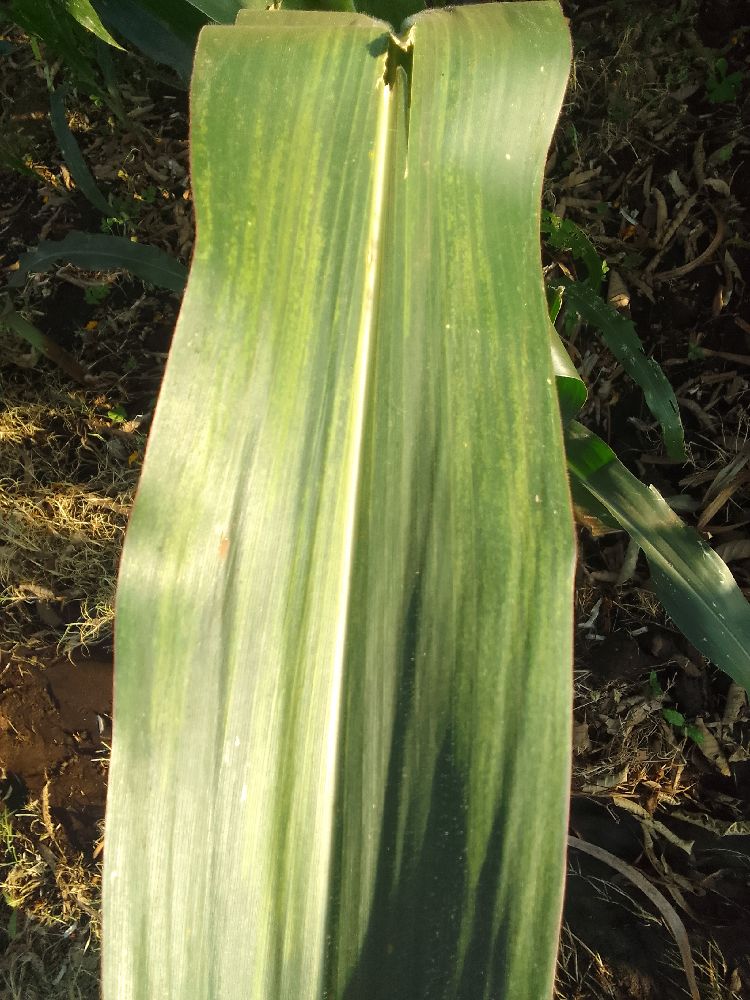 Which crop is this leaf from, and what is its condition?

maize, maize lethal necrosis
